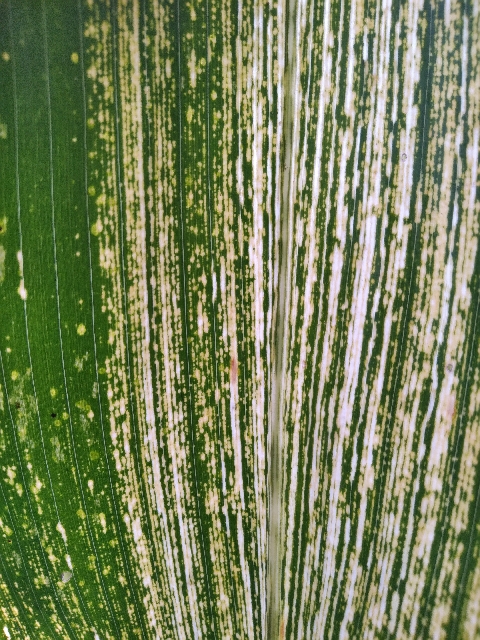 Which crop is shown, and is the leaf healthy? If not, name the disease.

maize, maize streak virus
